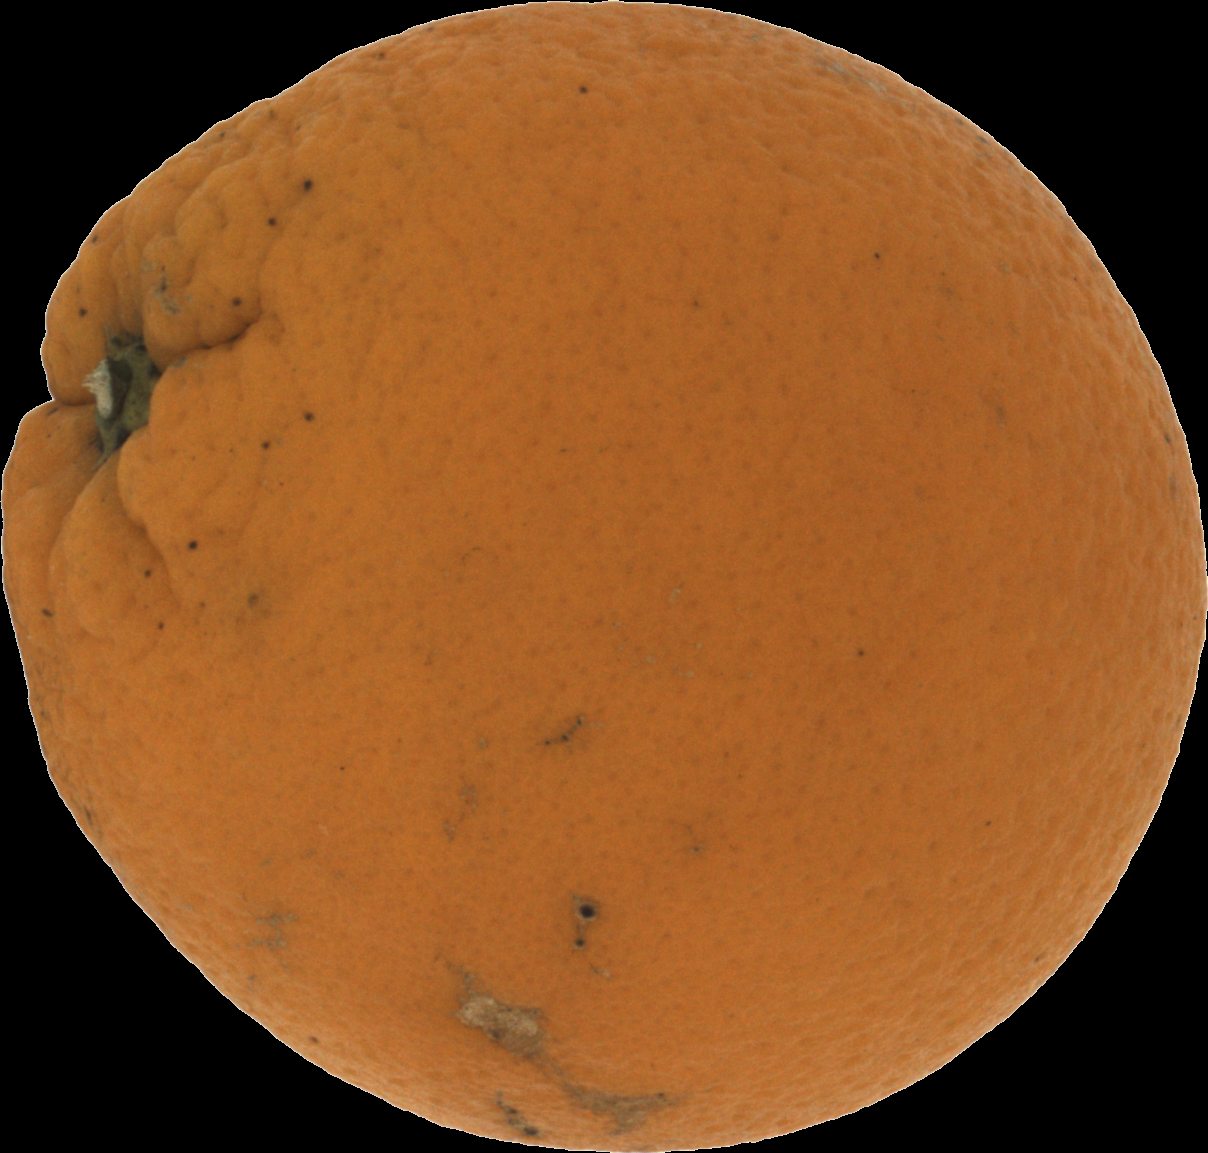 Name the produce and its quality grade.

orange, bad
